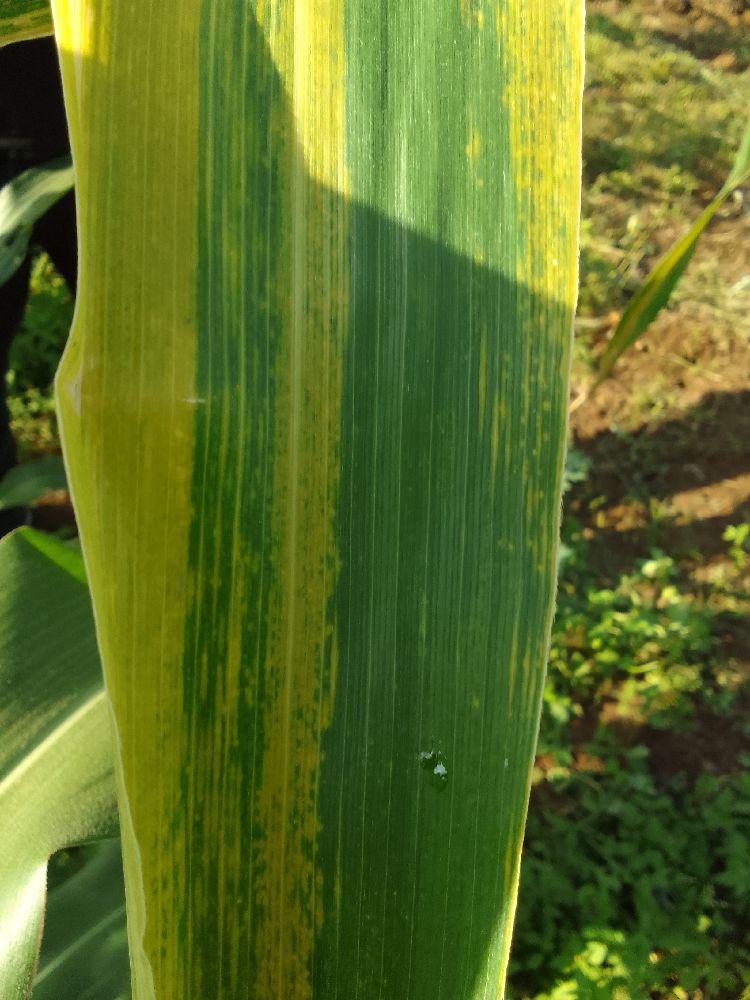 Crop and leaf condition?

maize, maize lethal necrosis
